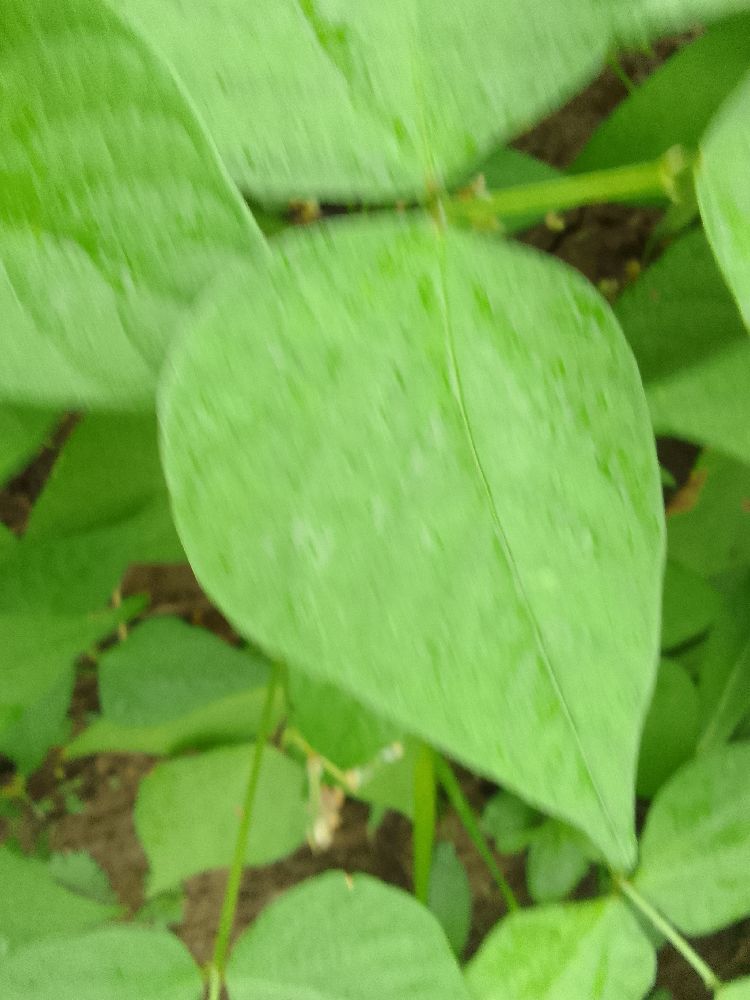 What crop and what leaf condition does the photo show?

common bean, healthy
